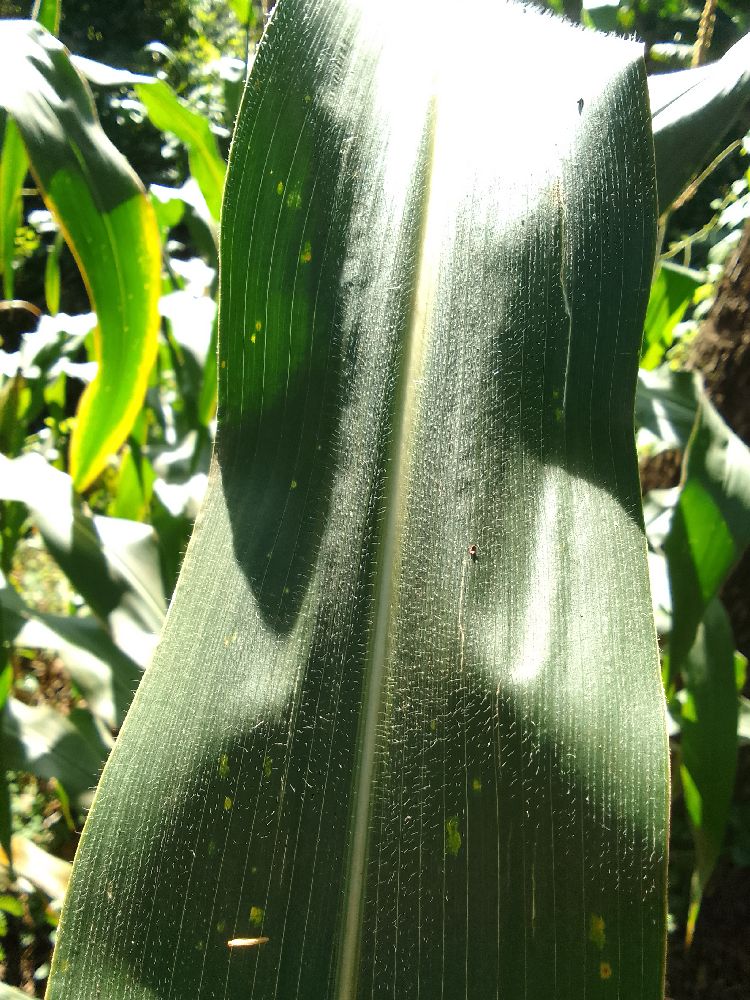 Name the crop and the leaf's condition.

maize, healthy
